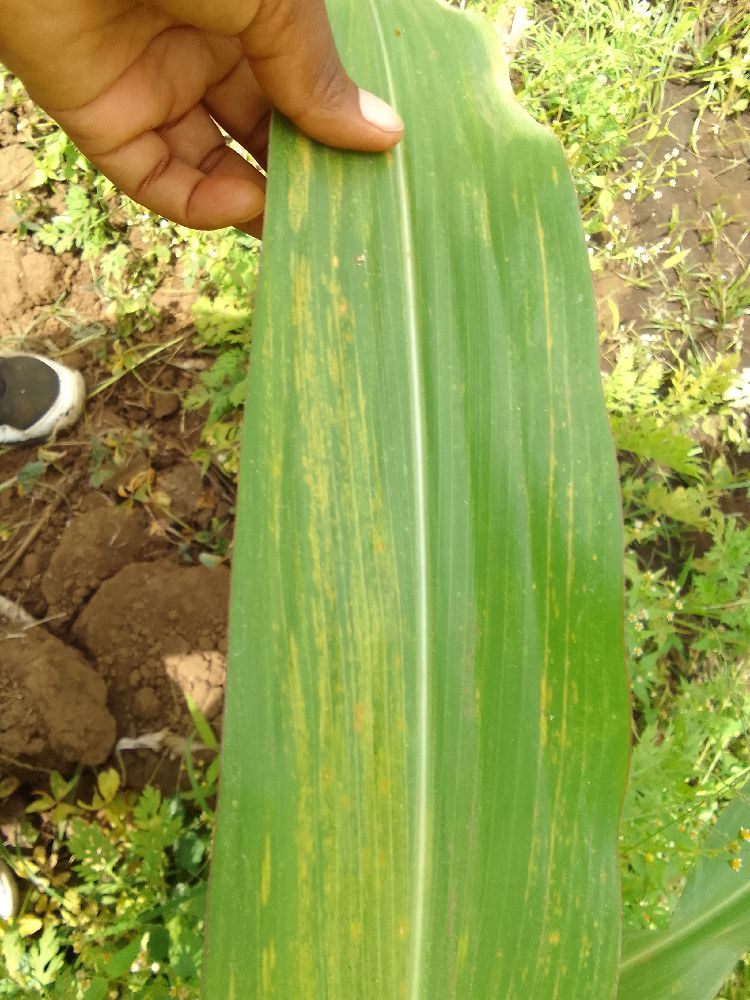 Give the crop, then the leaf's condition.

maize, maize lethal necrosis
